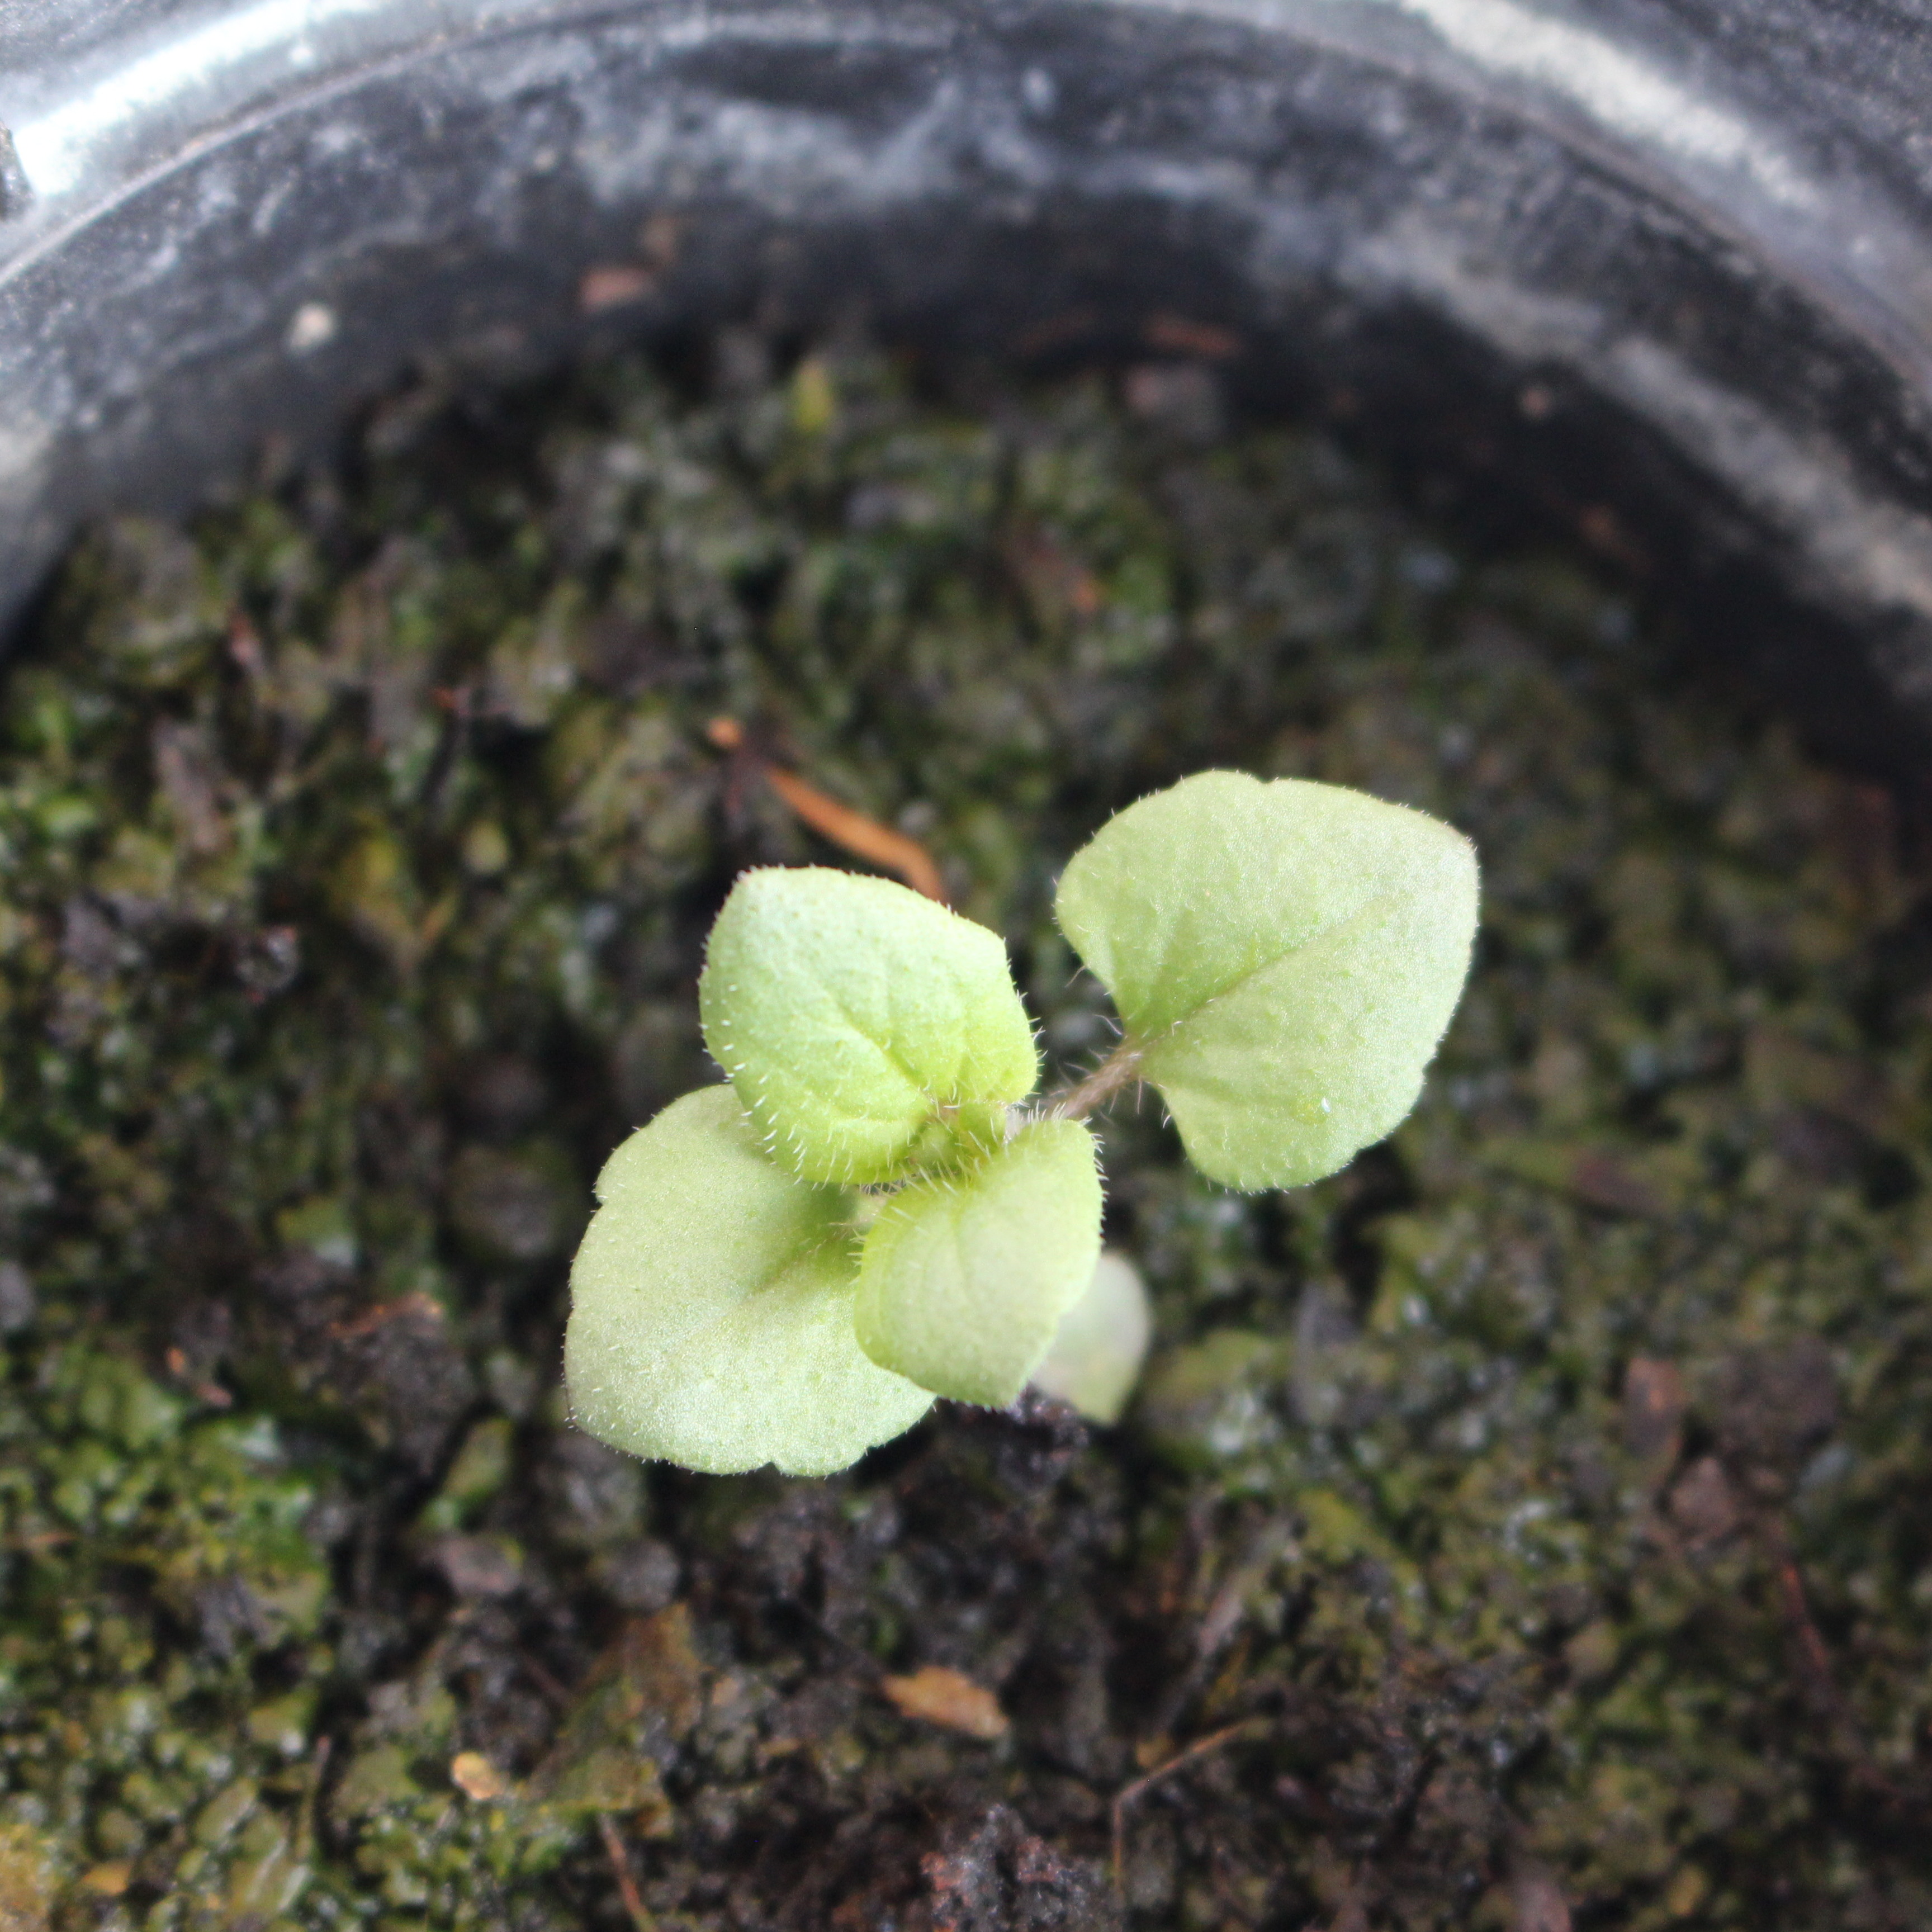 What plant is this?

Veronica persica
